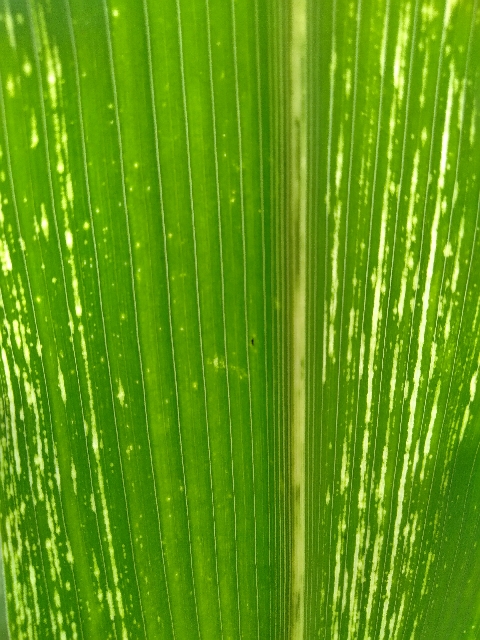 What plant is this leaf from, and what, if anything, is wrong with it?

maize, maize streak virus
